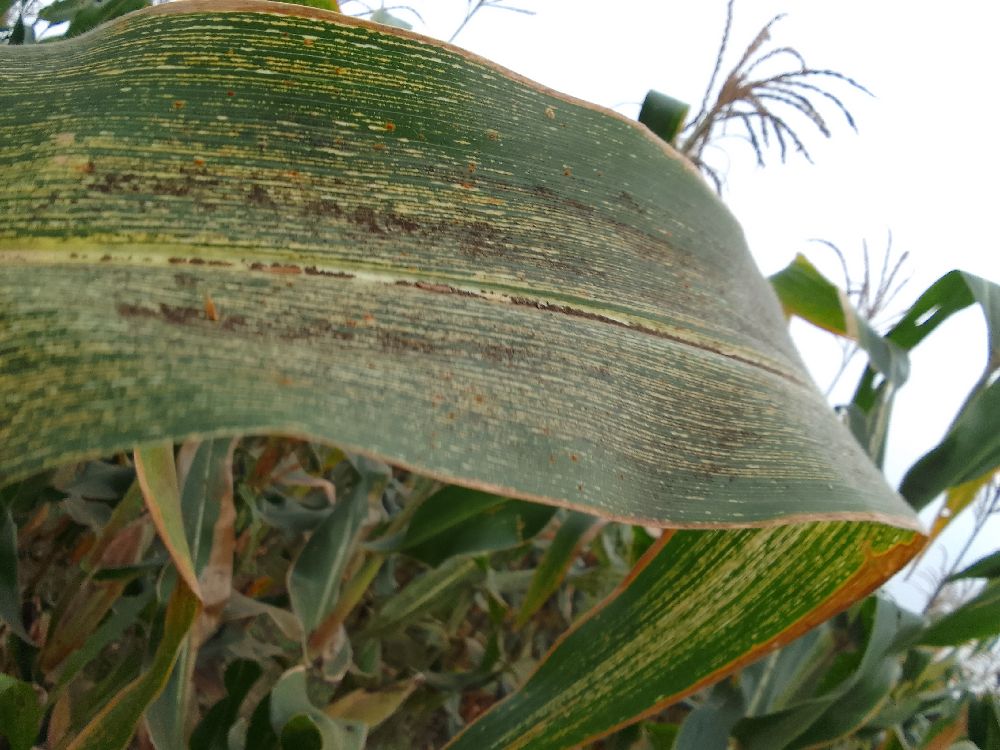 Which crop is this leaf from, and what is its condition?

maize, maize streak virus
